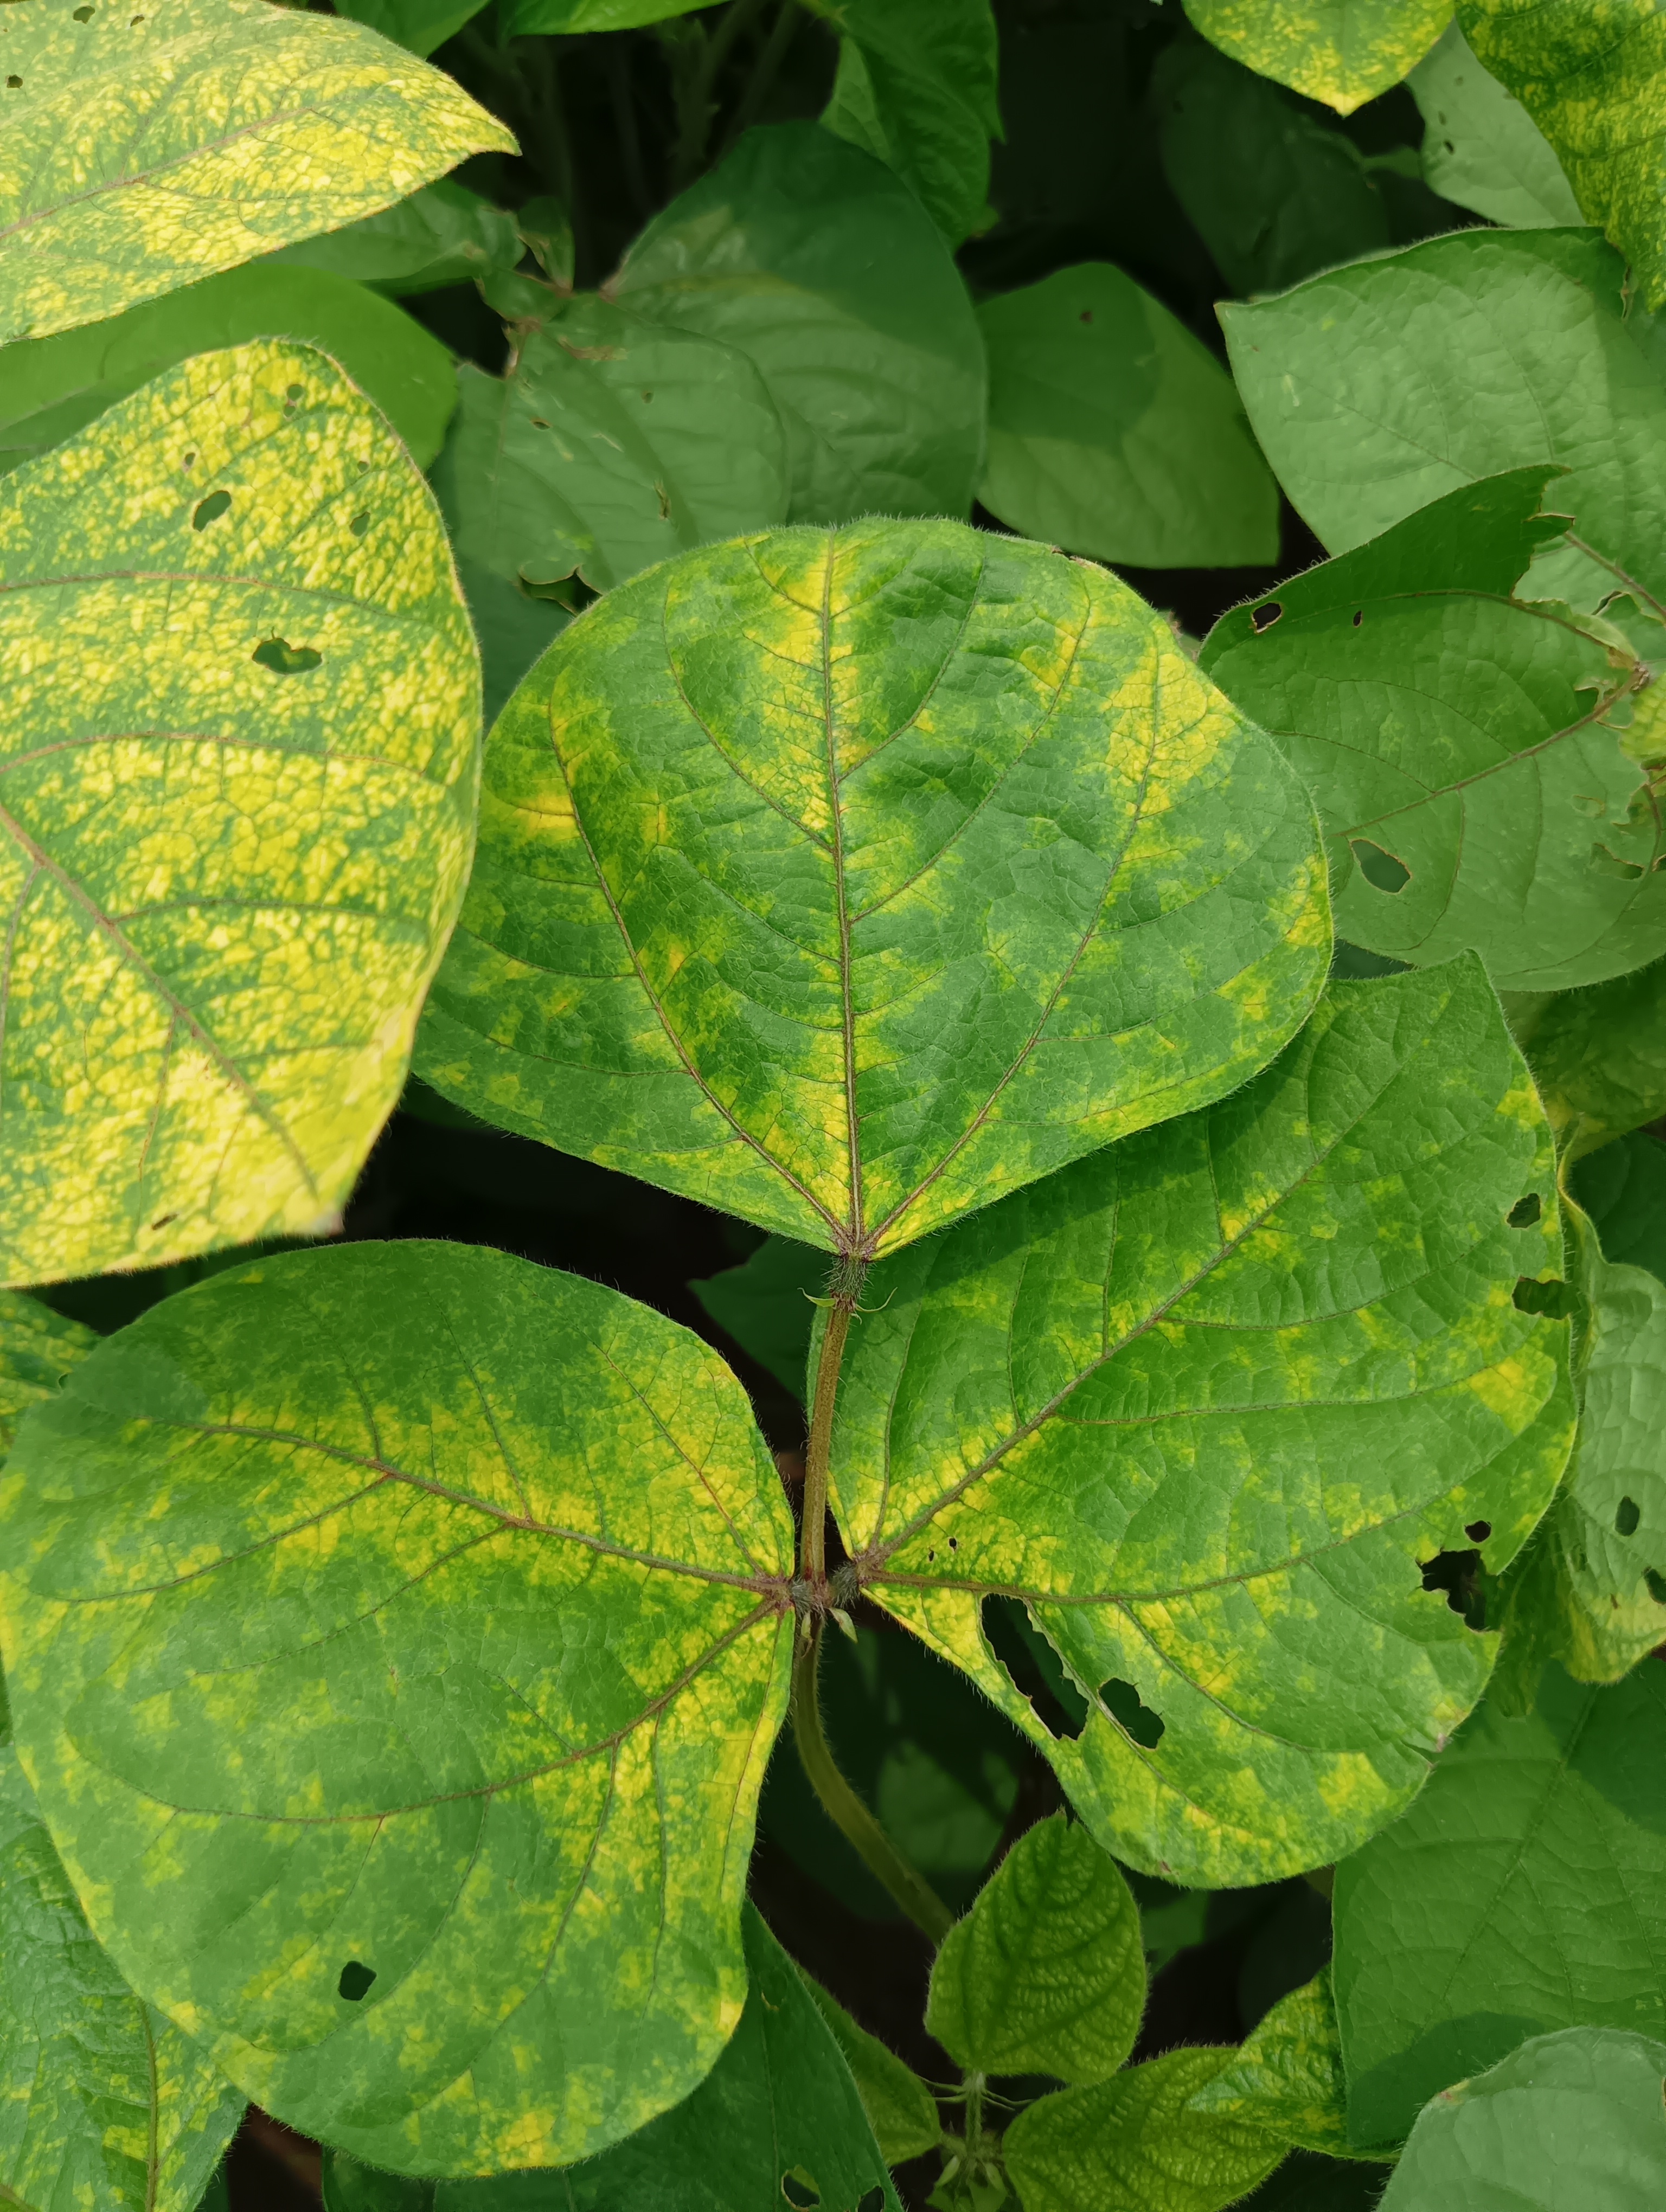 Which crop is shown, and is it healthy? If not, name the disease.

mungbean, yellow mosaic
